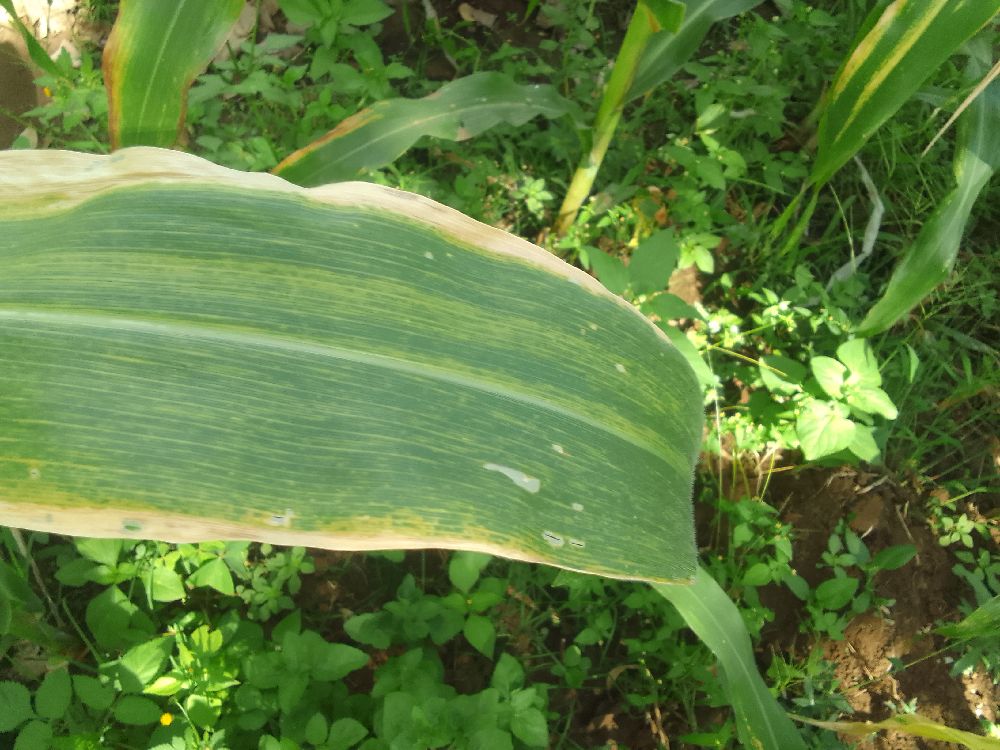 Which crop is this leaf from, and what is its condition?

maize, maize lethal necrosis
